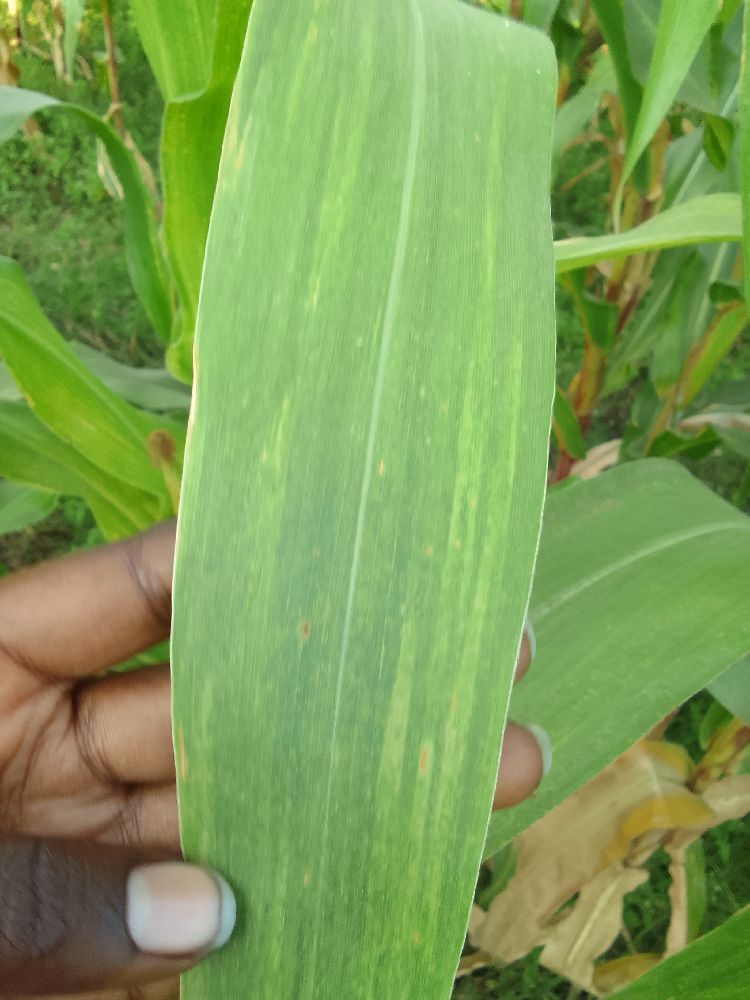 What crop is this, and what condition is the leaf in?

maize, maize lethal necrosis
